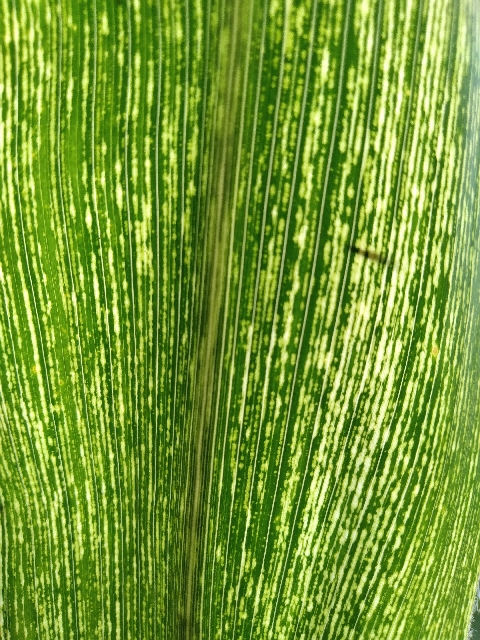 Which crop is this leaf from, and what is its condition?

maize, maize streak virus
